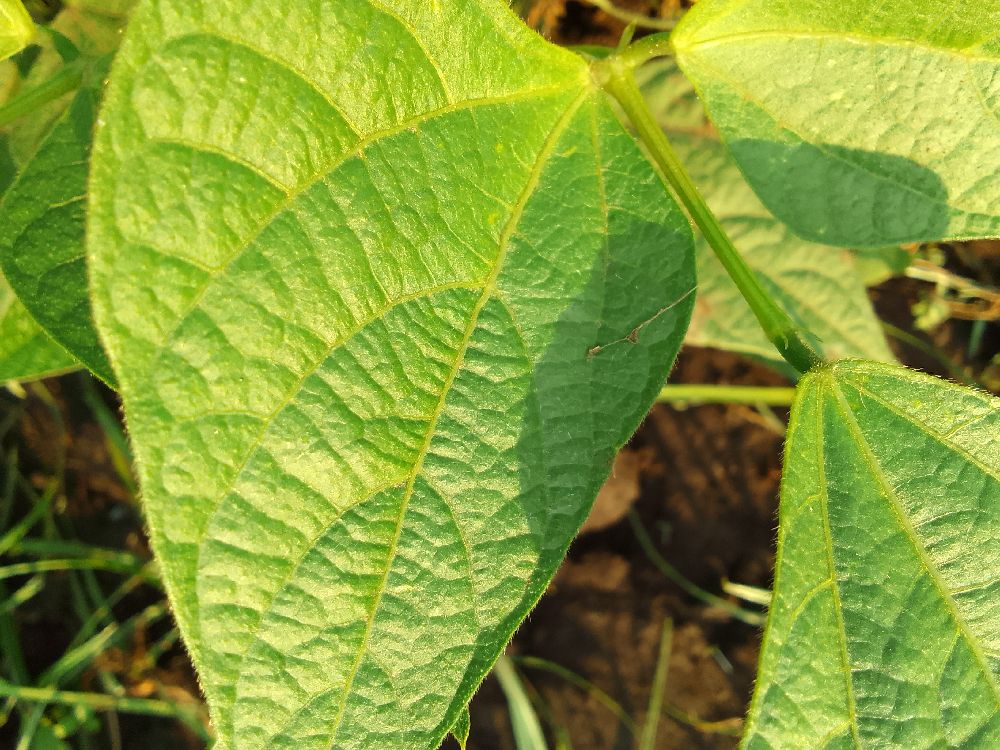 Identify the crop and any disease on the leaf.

common bean, healthy
